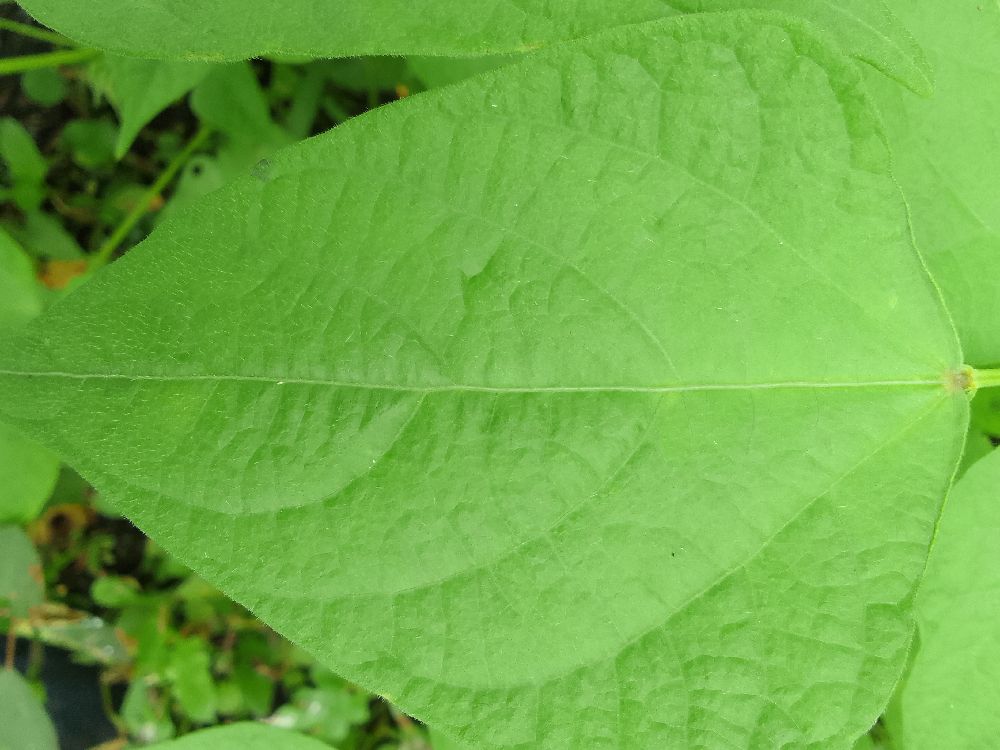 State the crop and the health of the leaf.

common bean, healthy
